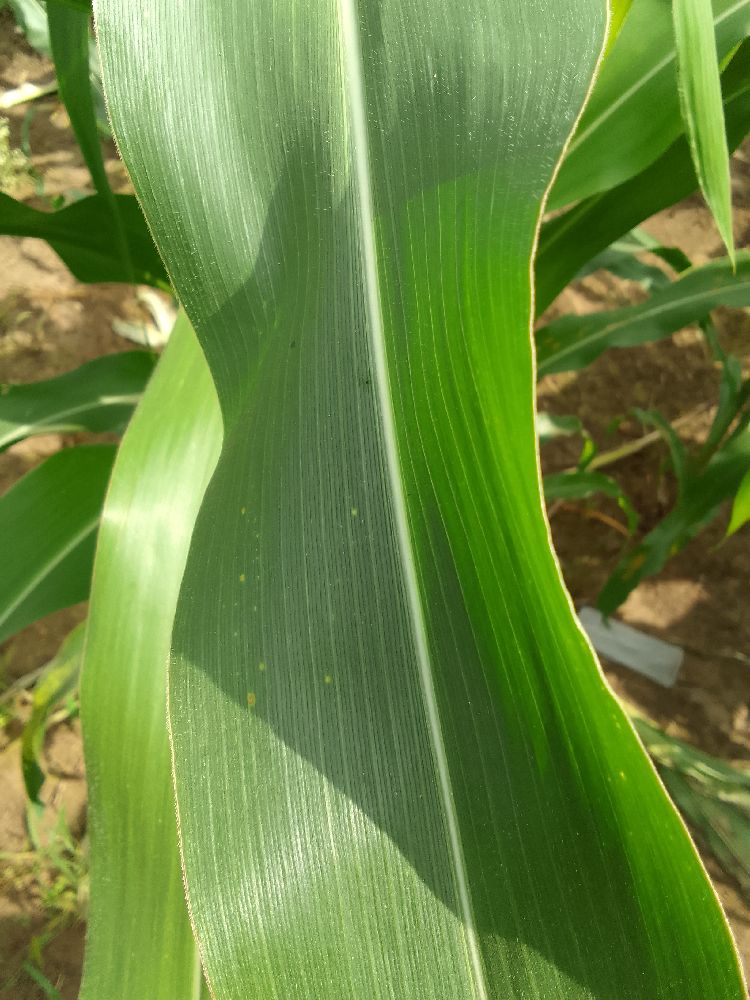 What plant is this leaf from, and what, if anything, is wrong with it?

maize, healthy
